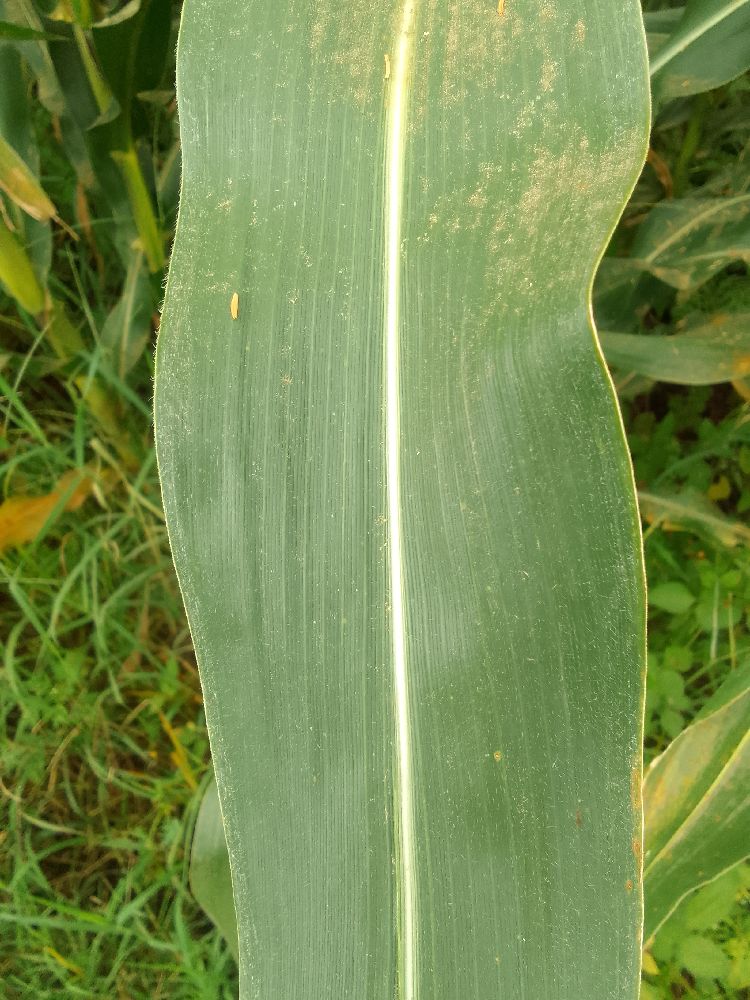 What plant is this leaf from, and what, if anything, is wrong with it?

maize, healthy
